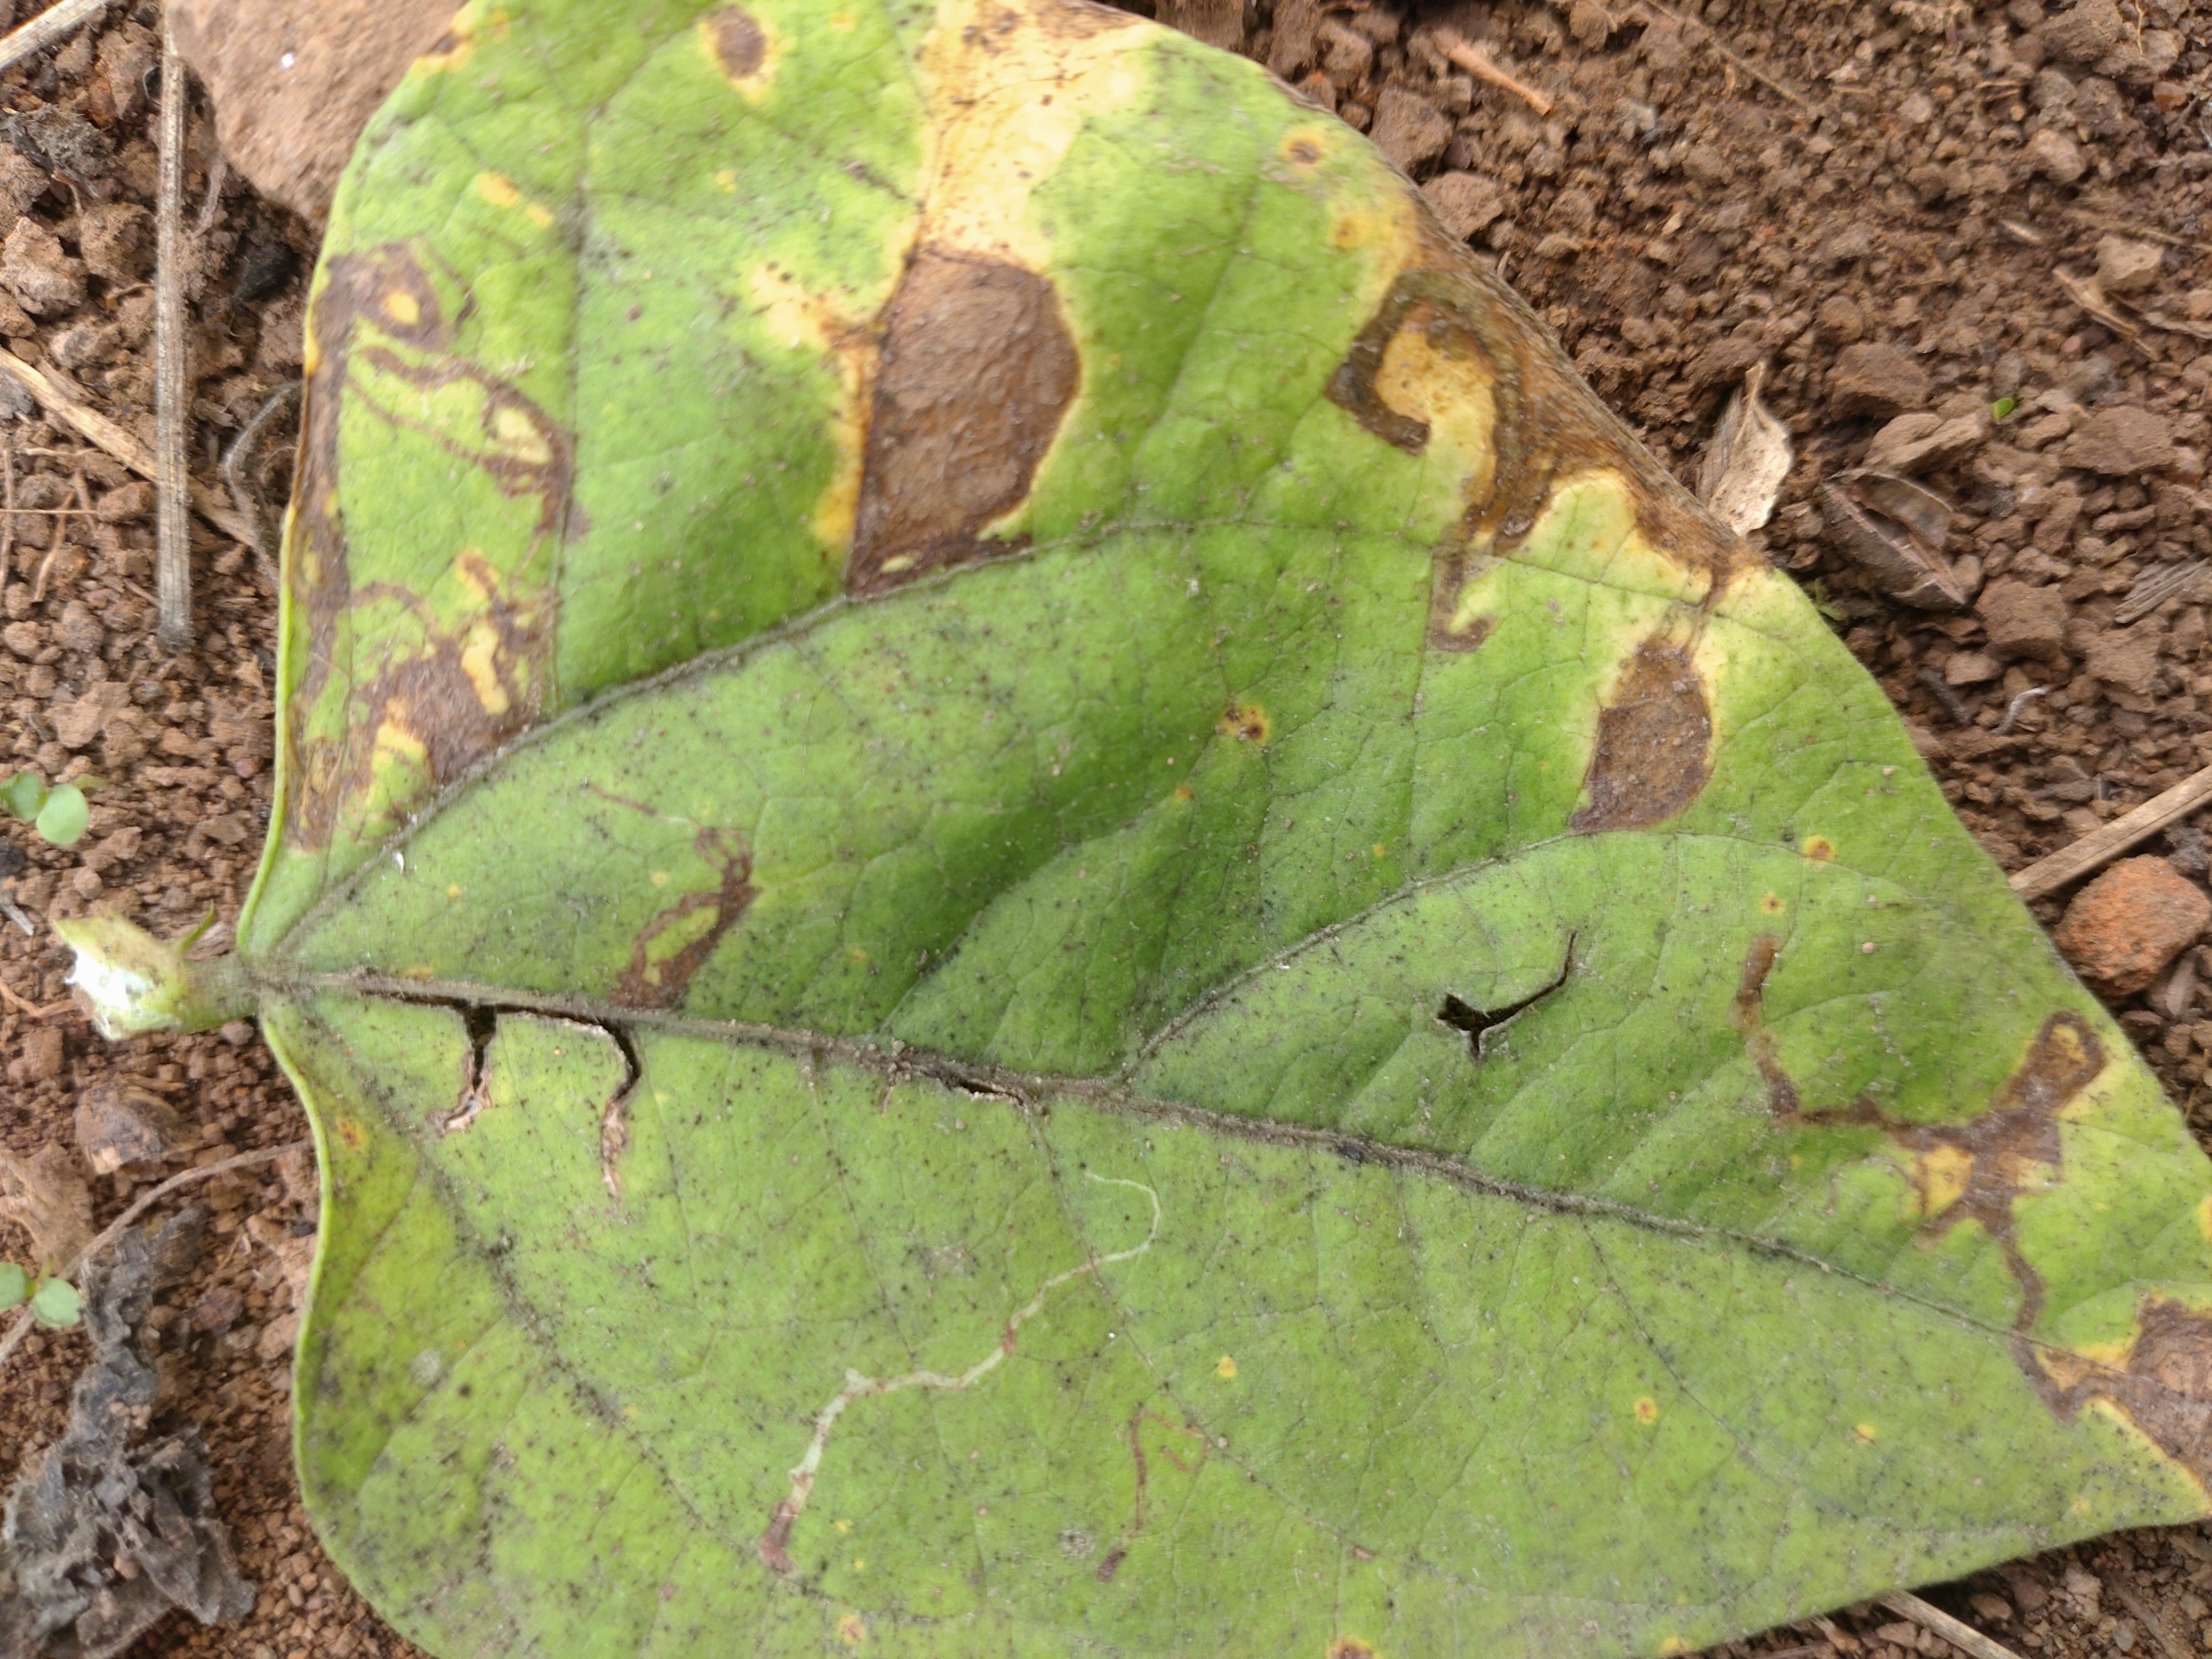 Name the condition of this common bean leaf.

anthracnose
